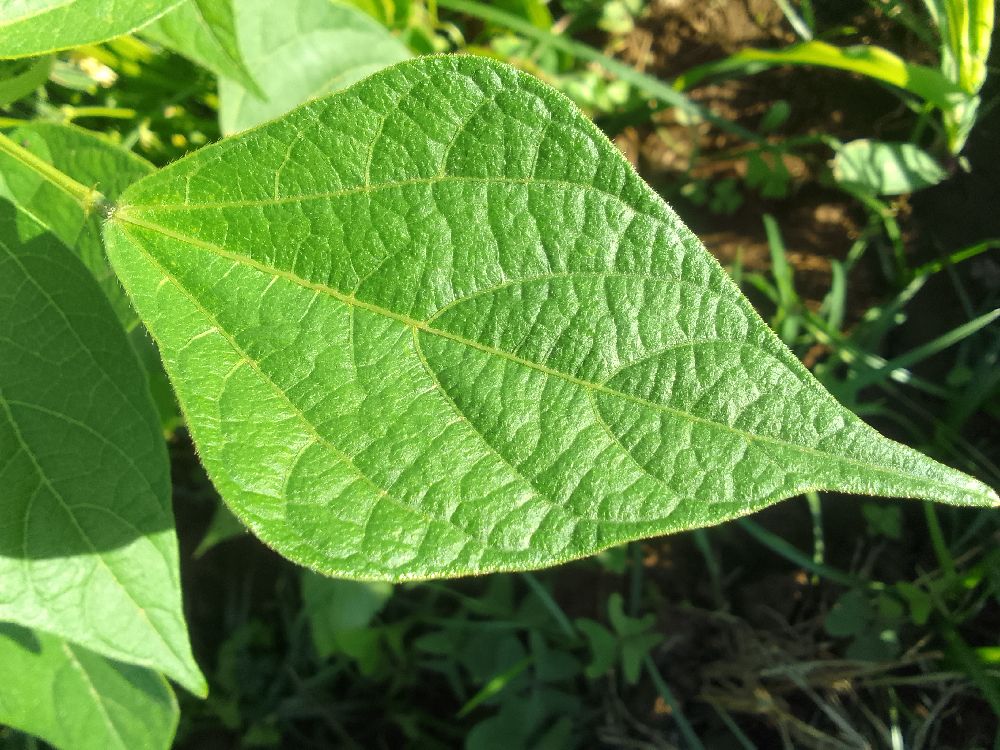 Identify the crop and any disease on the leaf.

common bean, healthy
